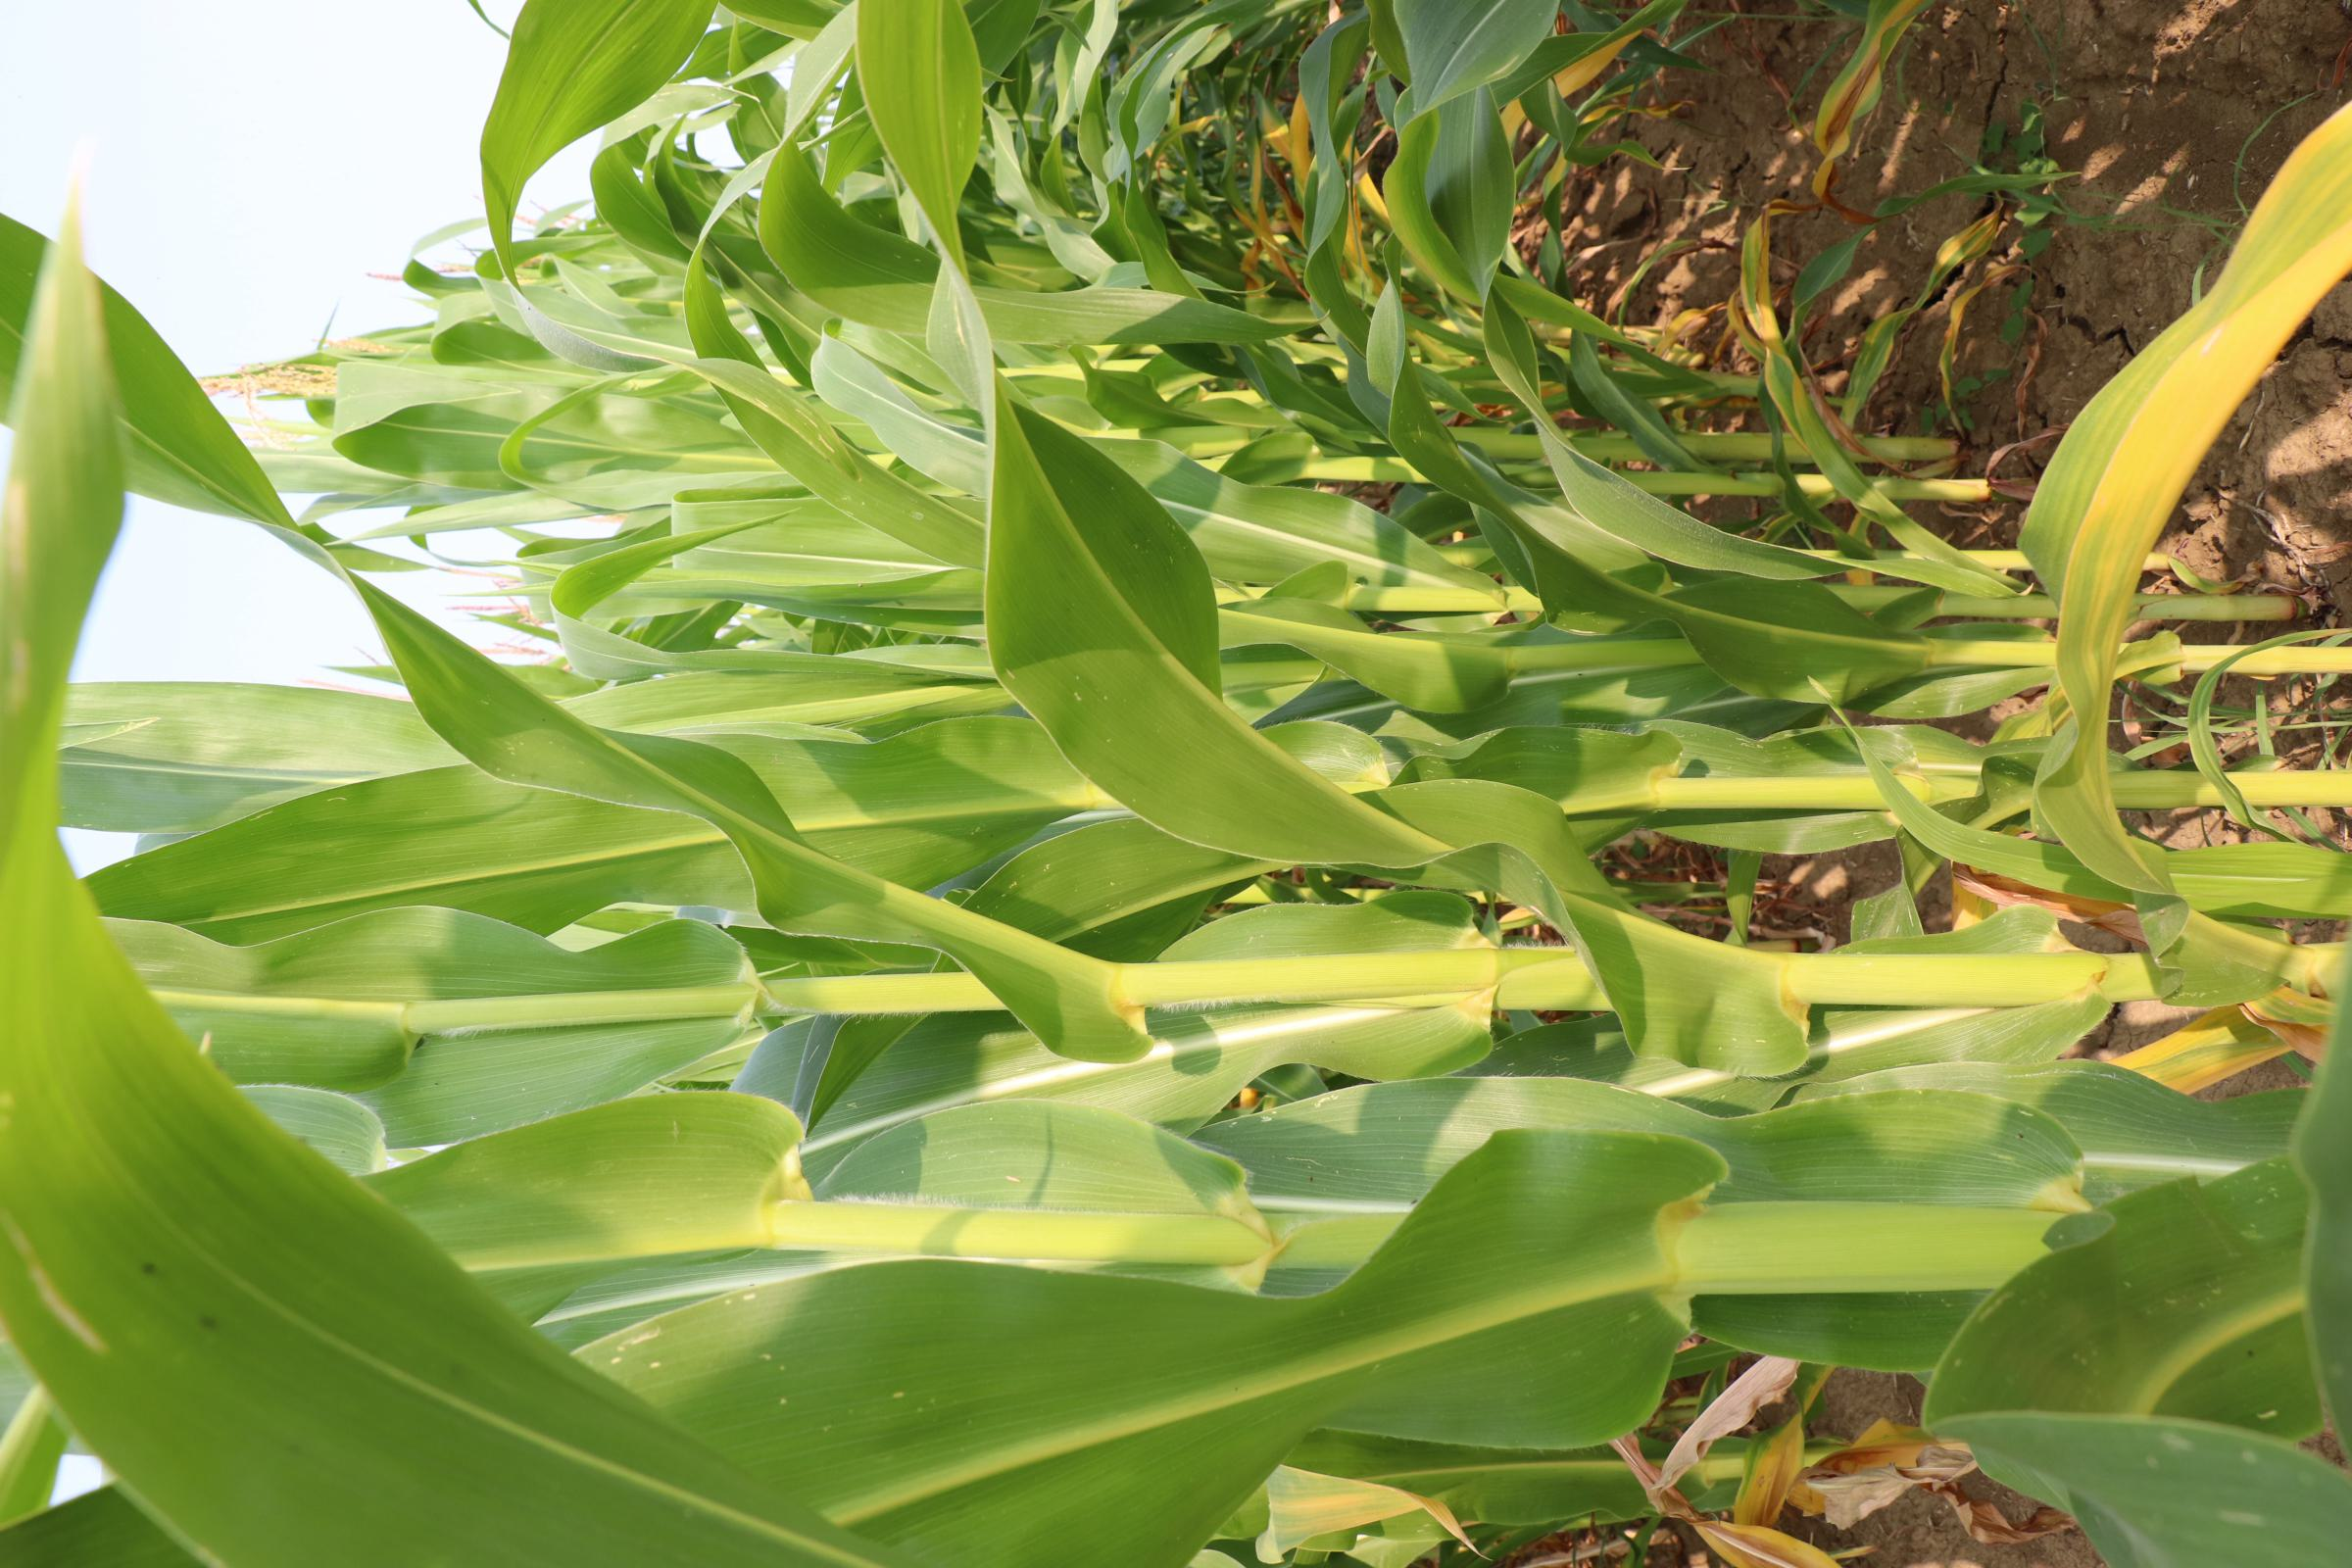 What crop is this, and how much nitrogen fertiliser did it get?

maize, no added nitrogen
